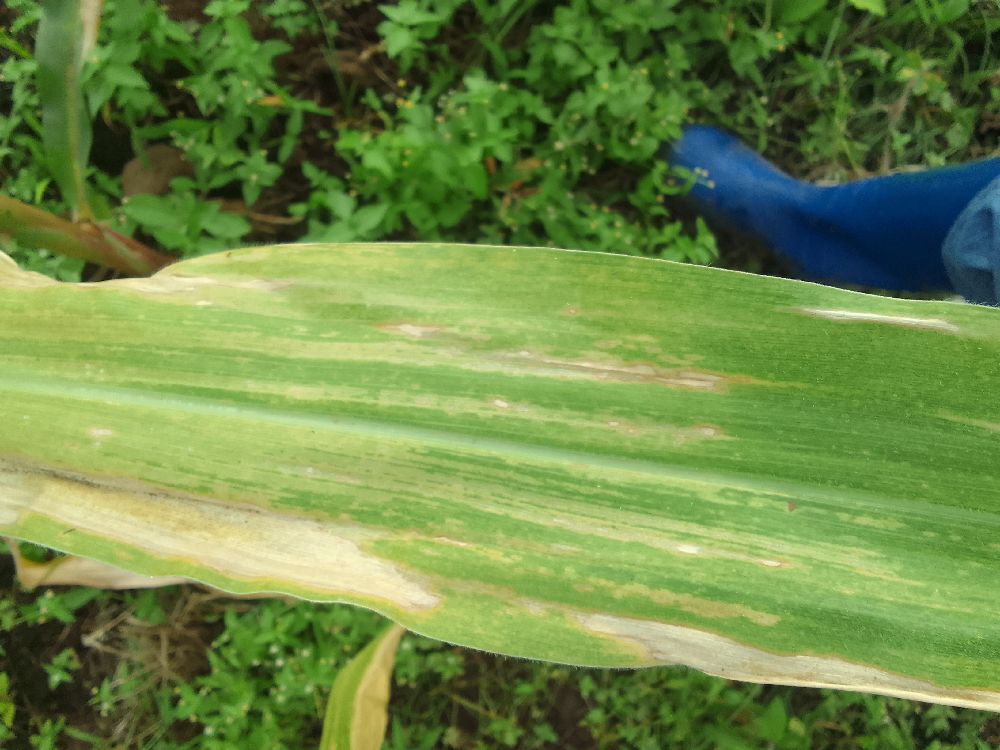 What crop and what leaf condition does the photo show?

maize, maize lethal necrosis
